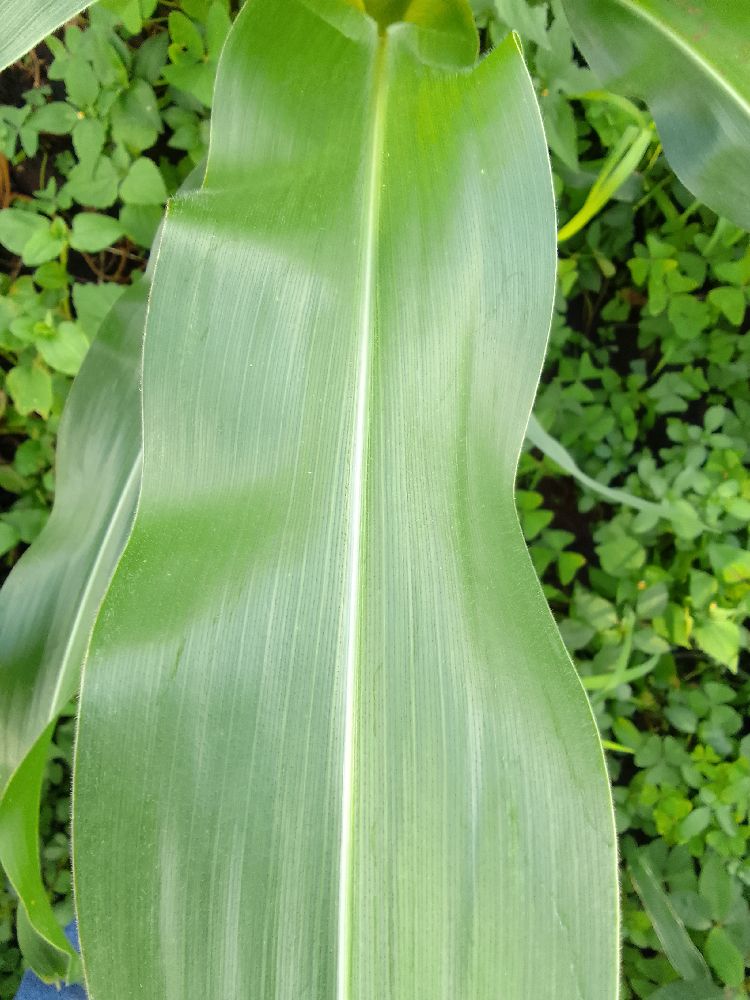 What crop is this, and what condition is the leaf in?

maize, healthy
